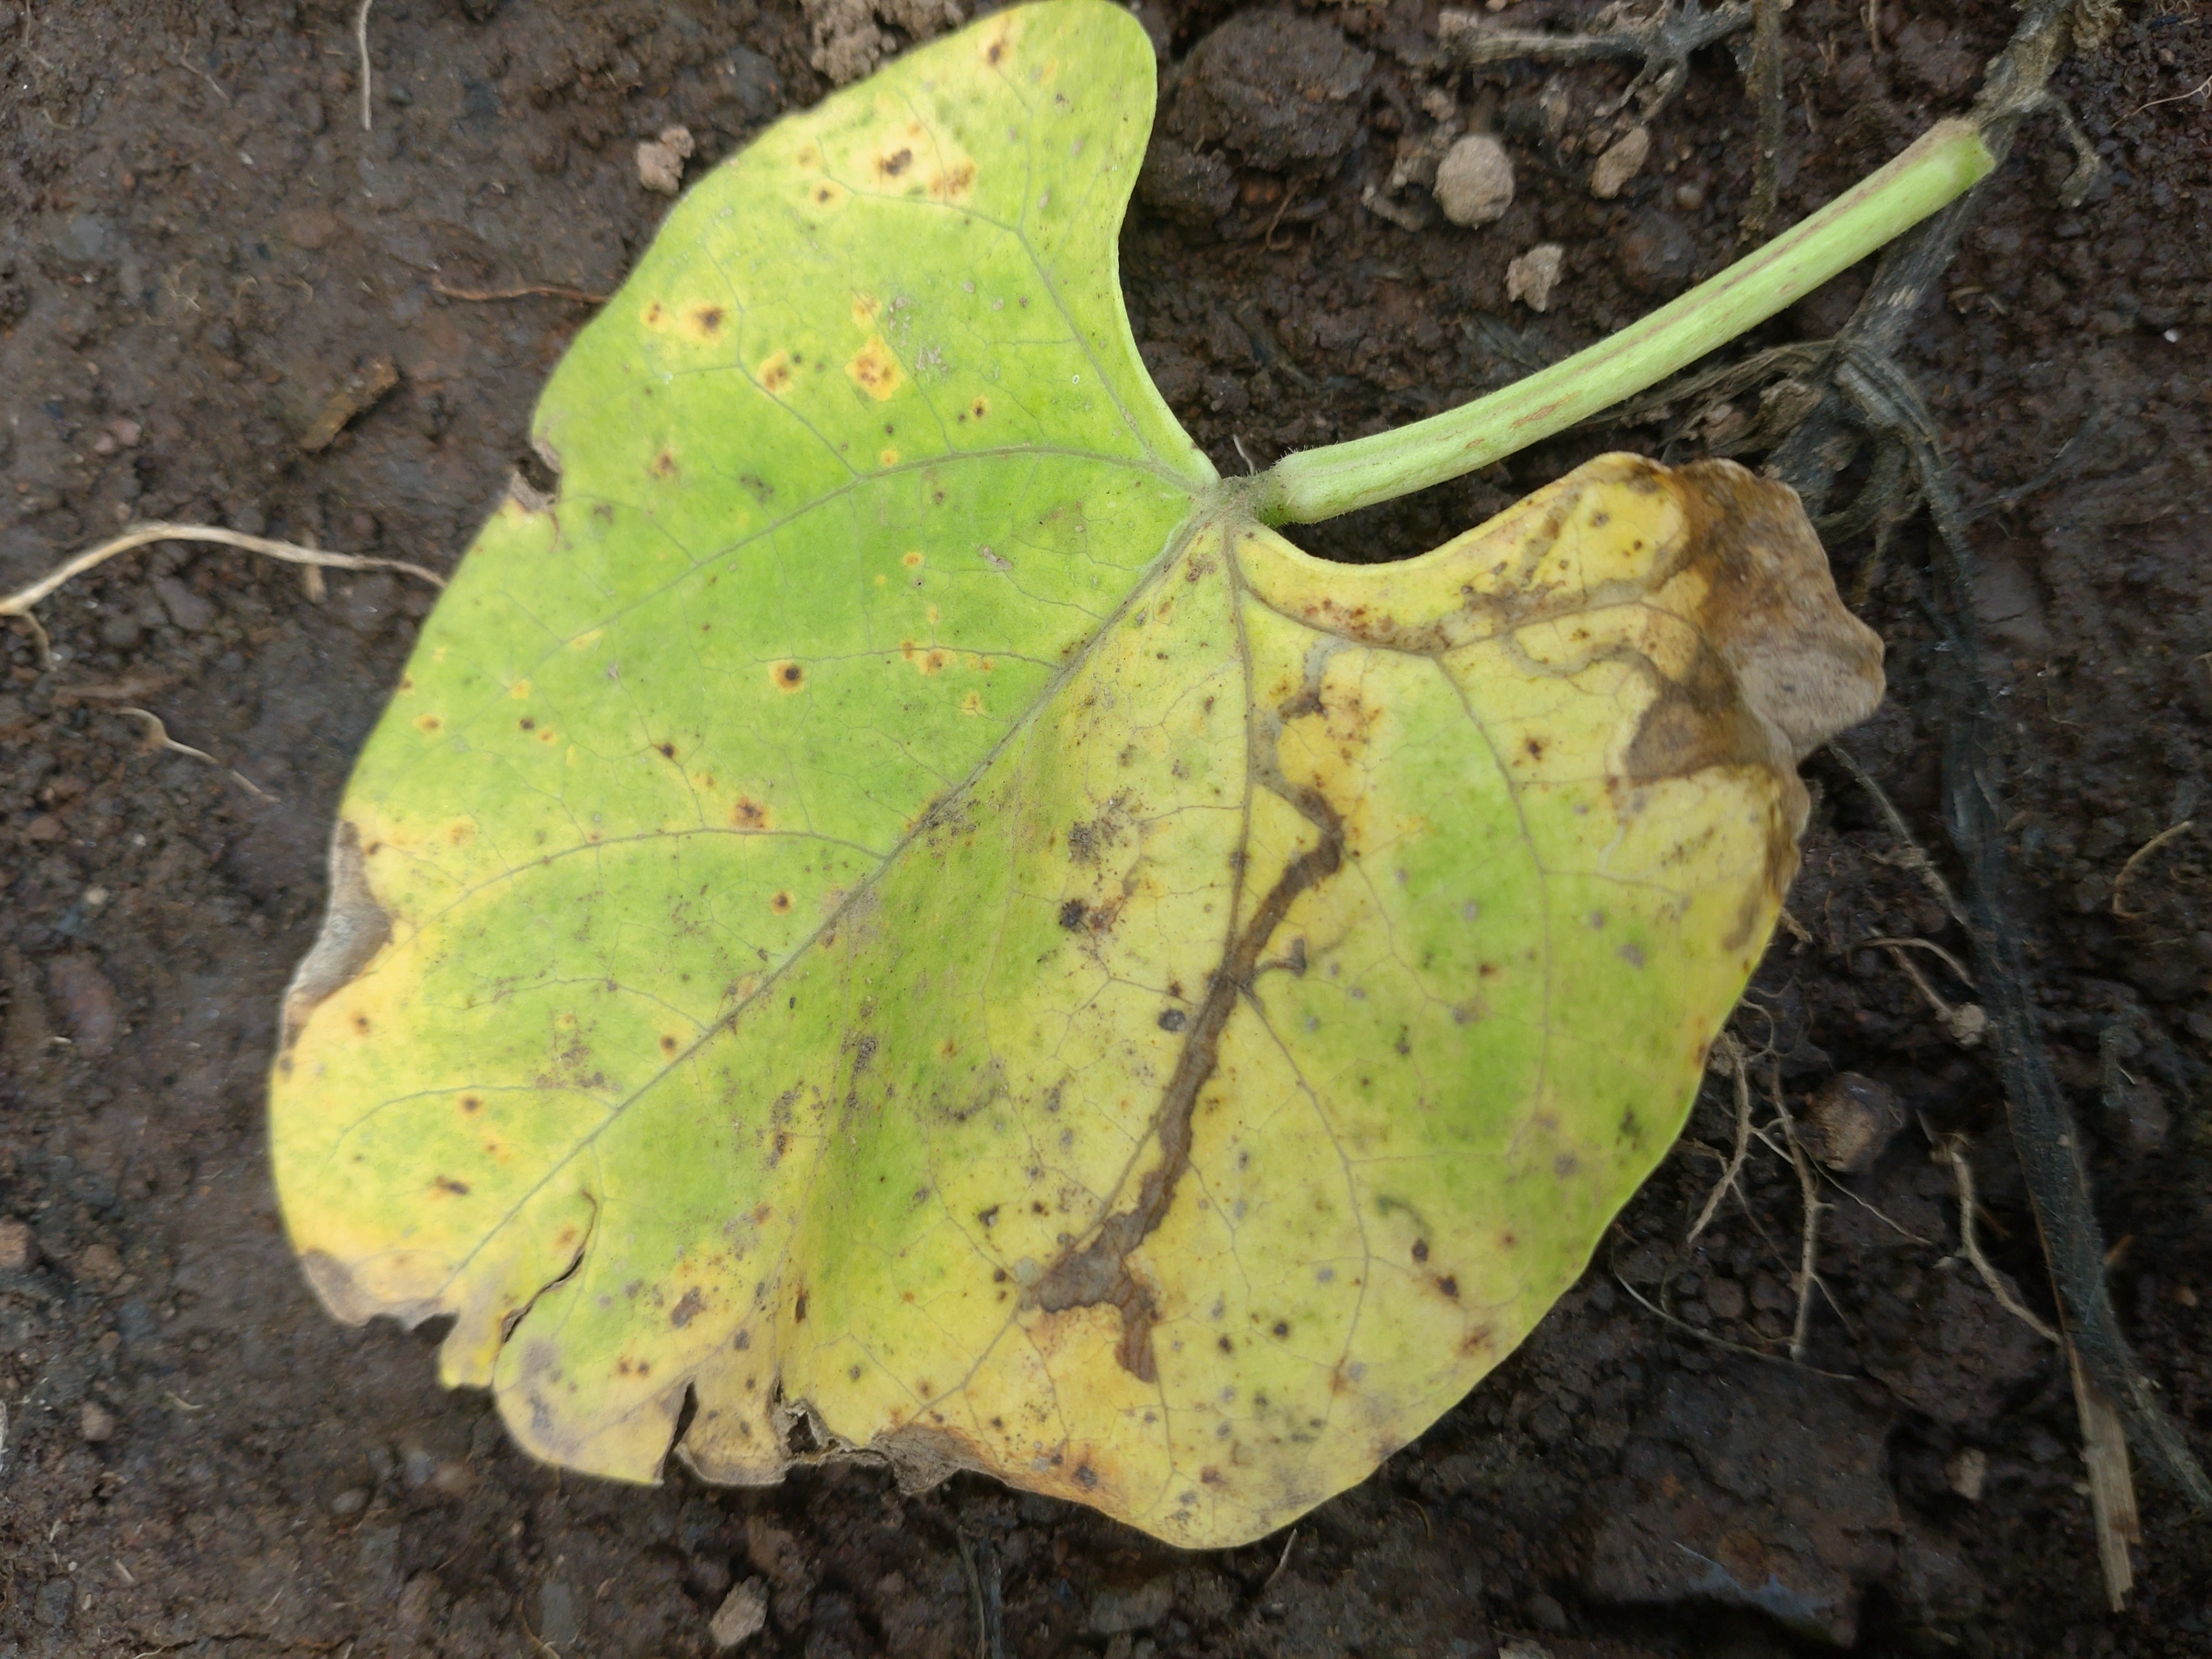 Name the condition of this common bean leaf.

rust
